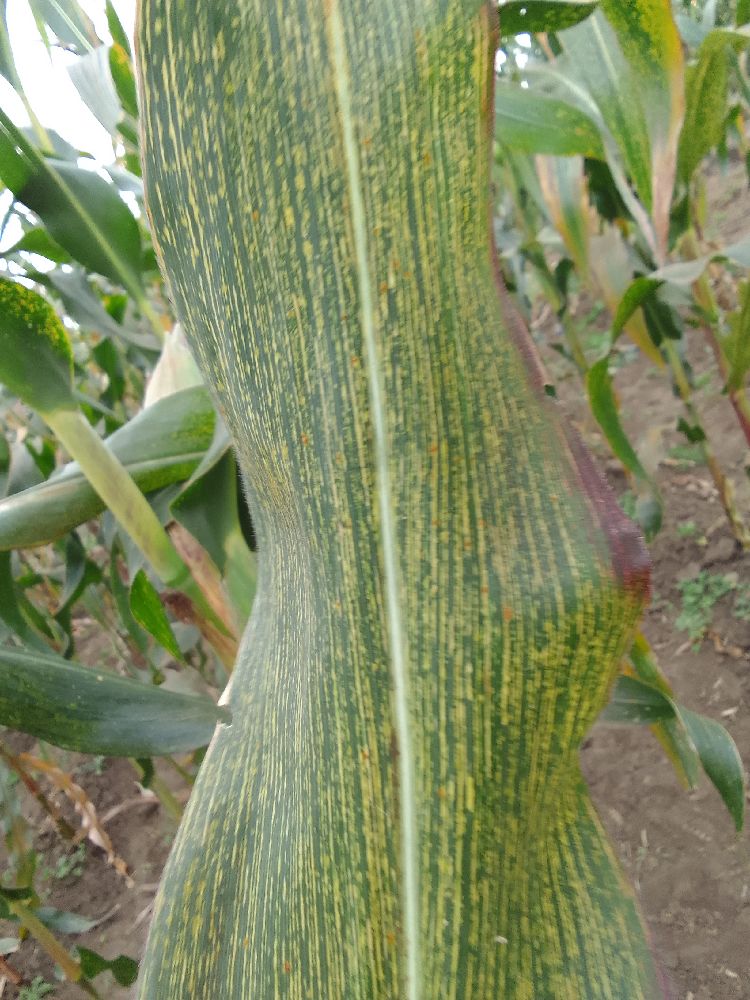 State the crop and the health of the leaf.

maize, maize streak virus
